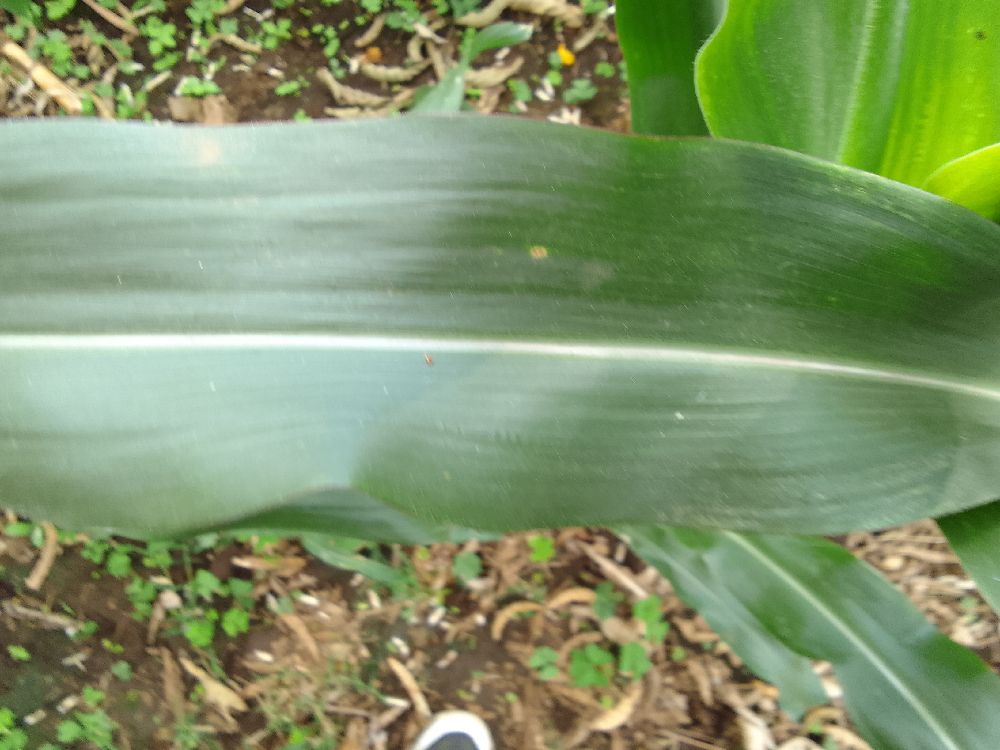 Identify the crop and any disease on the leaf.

maize, healthy
